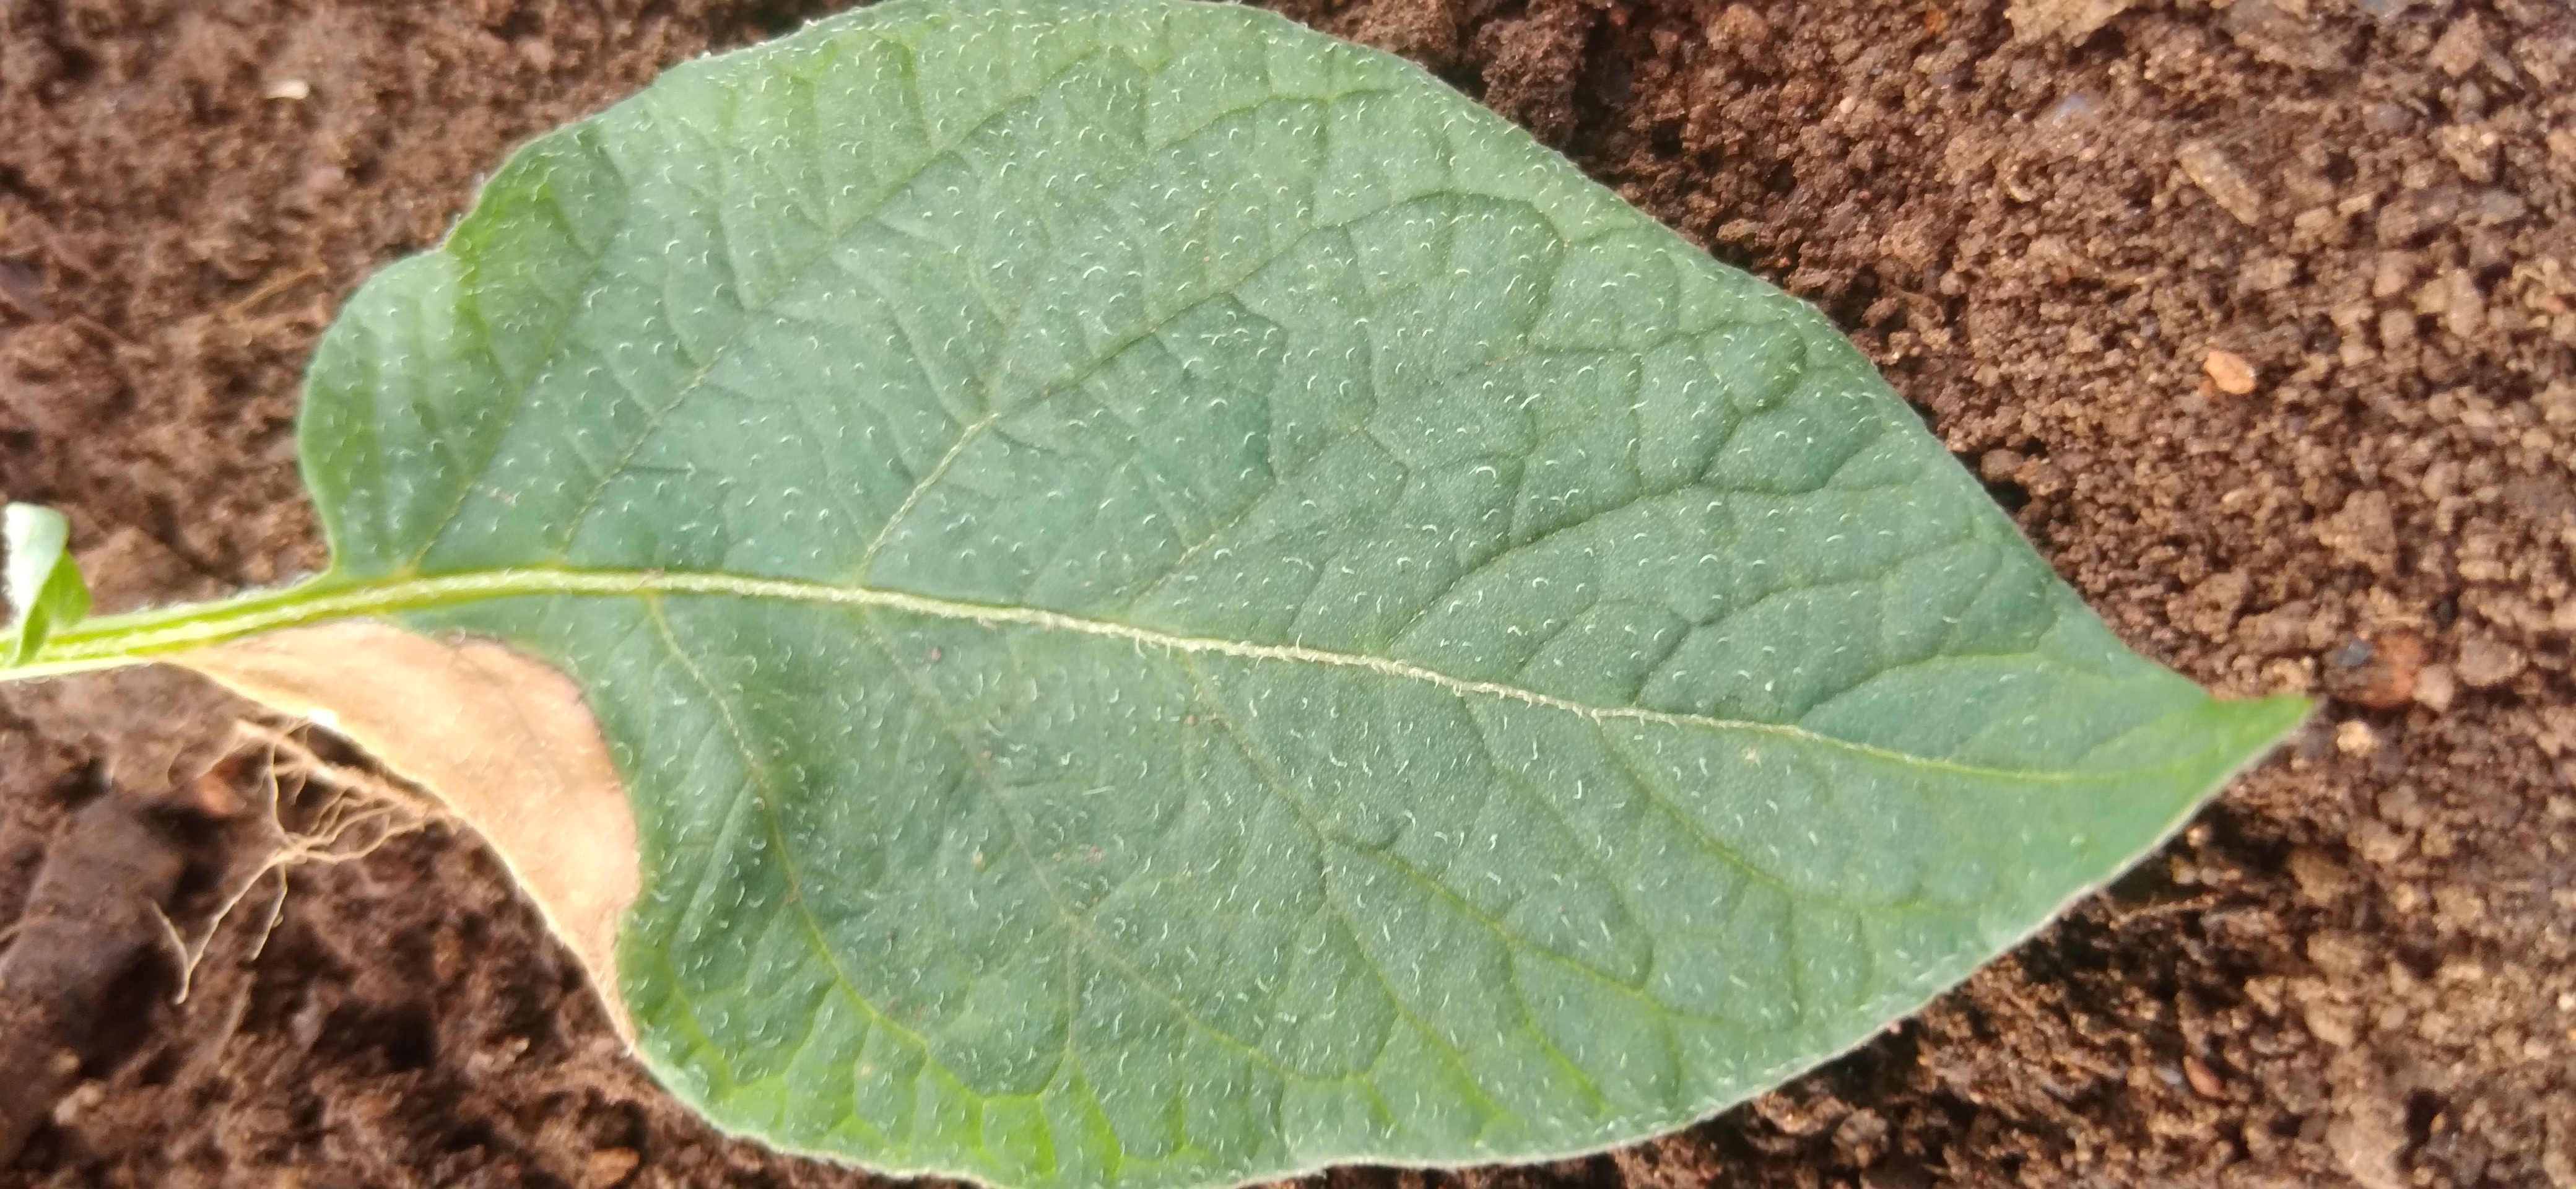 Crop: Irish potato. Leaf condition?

early blight
